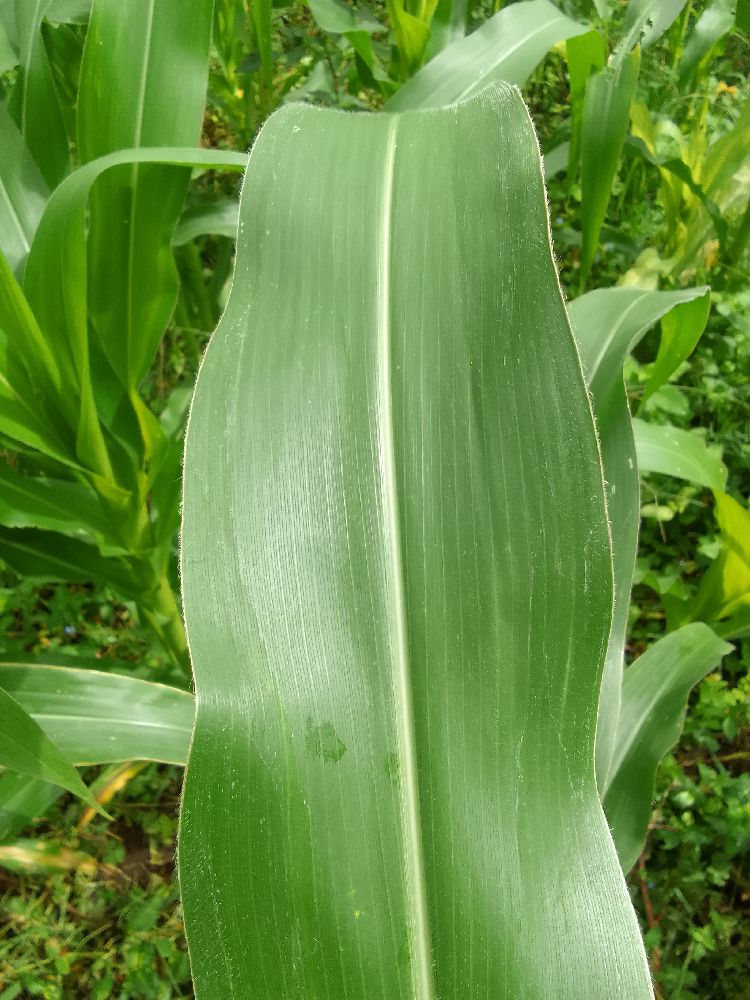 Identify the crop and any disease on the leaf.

maize, healthy
